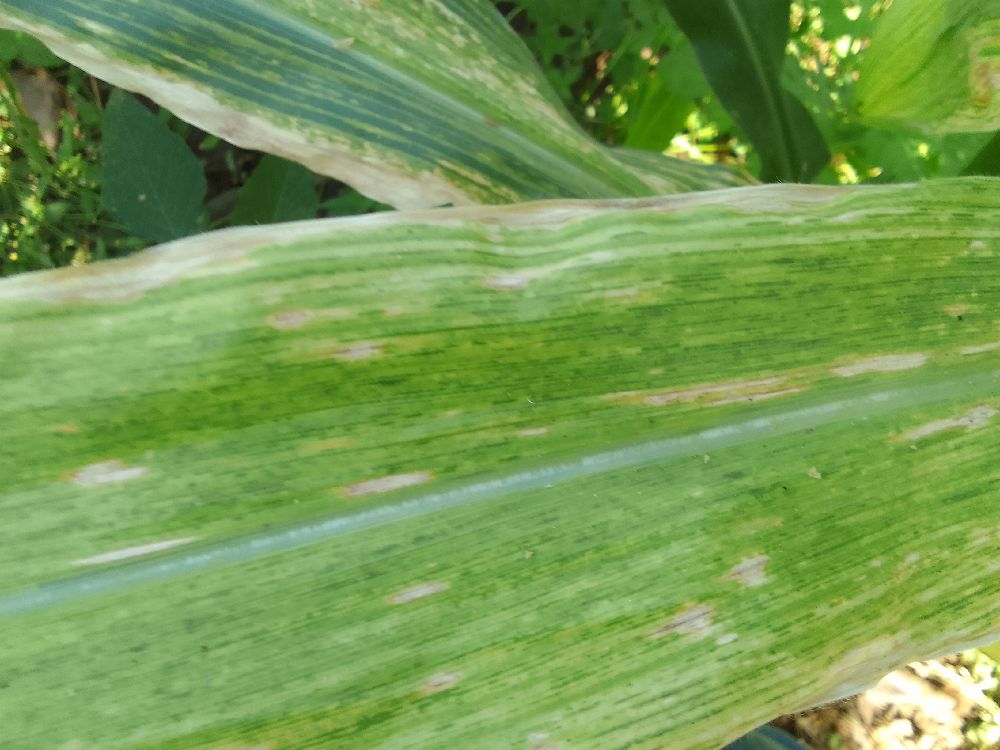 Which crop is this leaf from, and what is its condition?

maize, maize lethal necrosis
